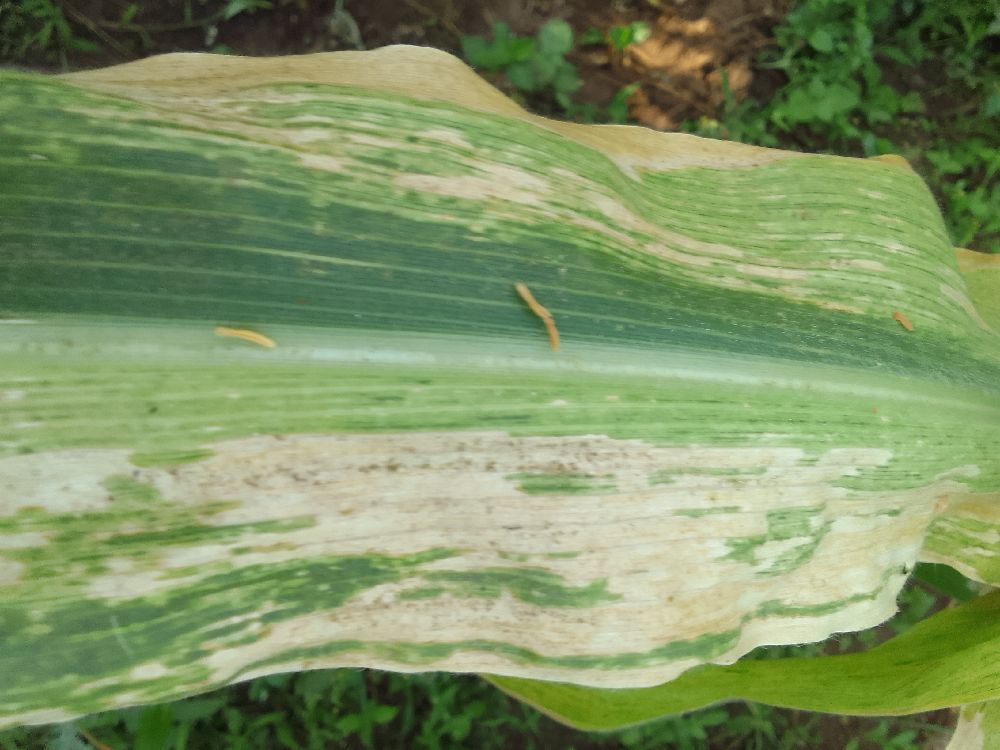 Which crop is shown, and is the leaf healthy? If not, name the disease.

maize, maize lethal necrosis
